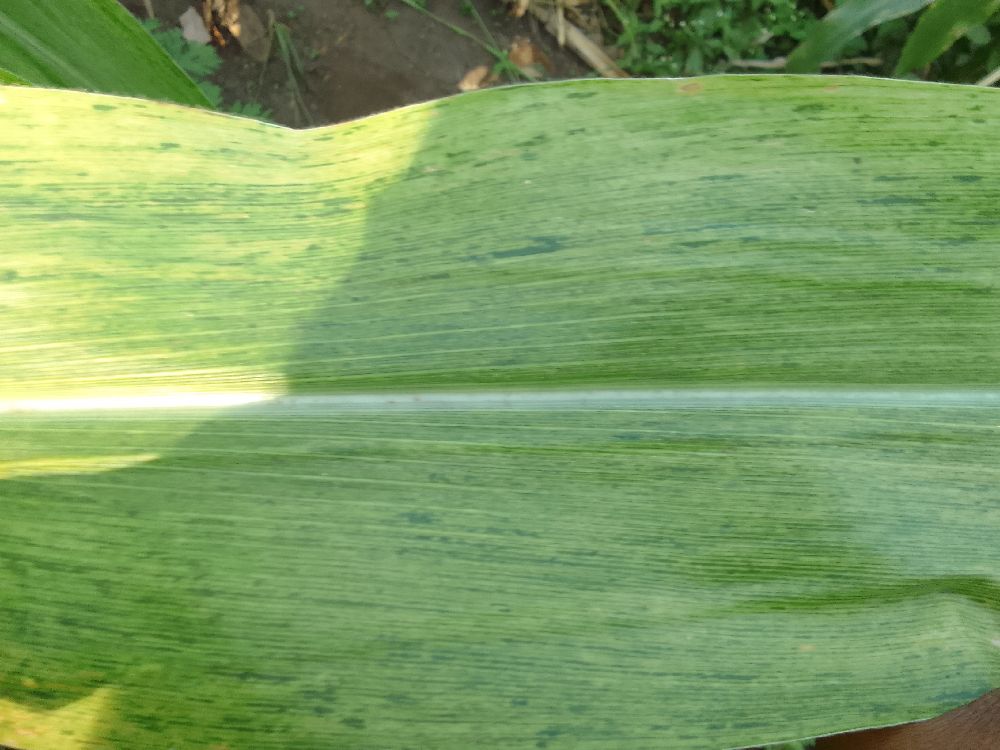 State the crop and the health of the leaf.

maize, maize lethal necrosis
